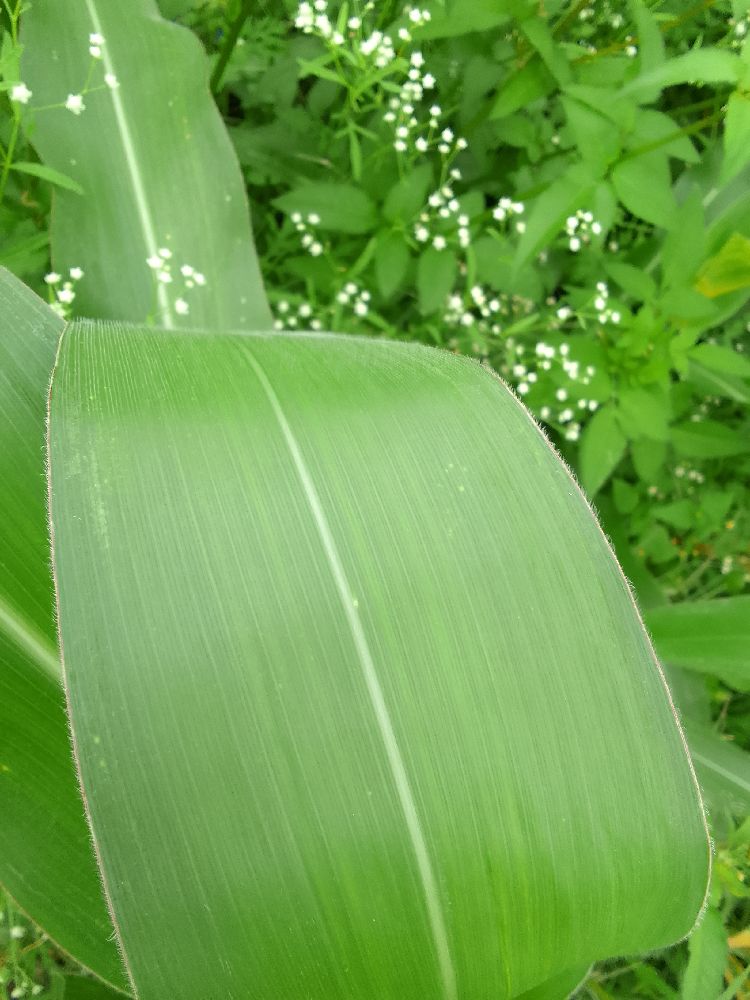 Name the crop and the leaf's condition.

maize, healthy
